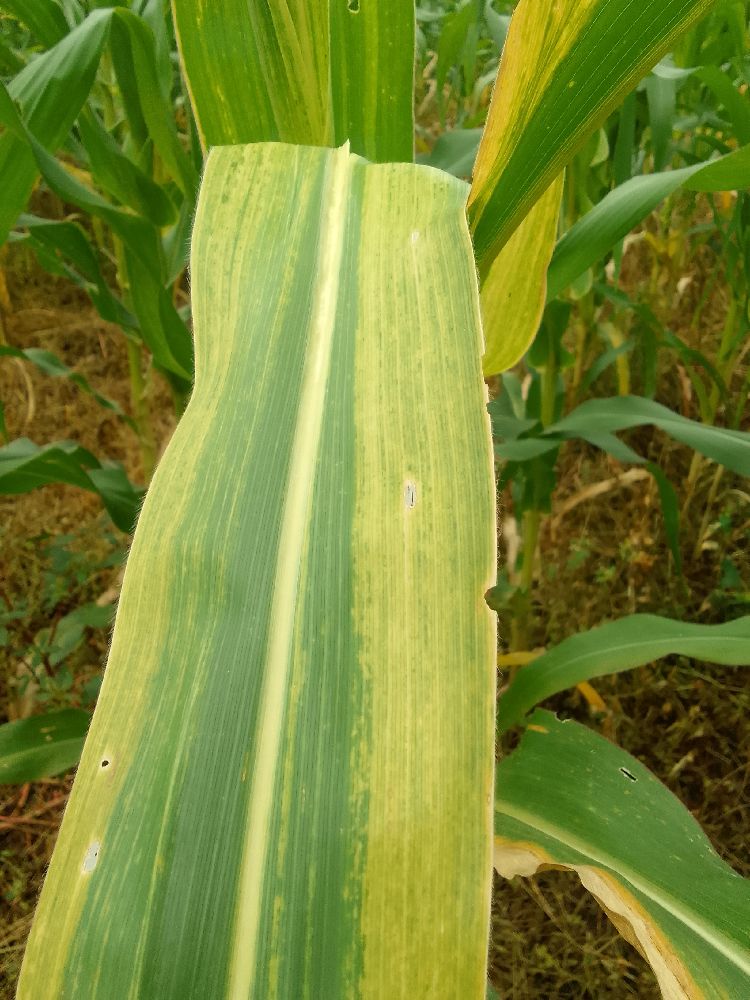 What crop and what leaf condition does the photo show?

maize, maize lethal necrosis
